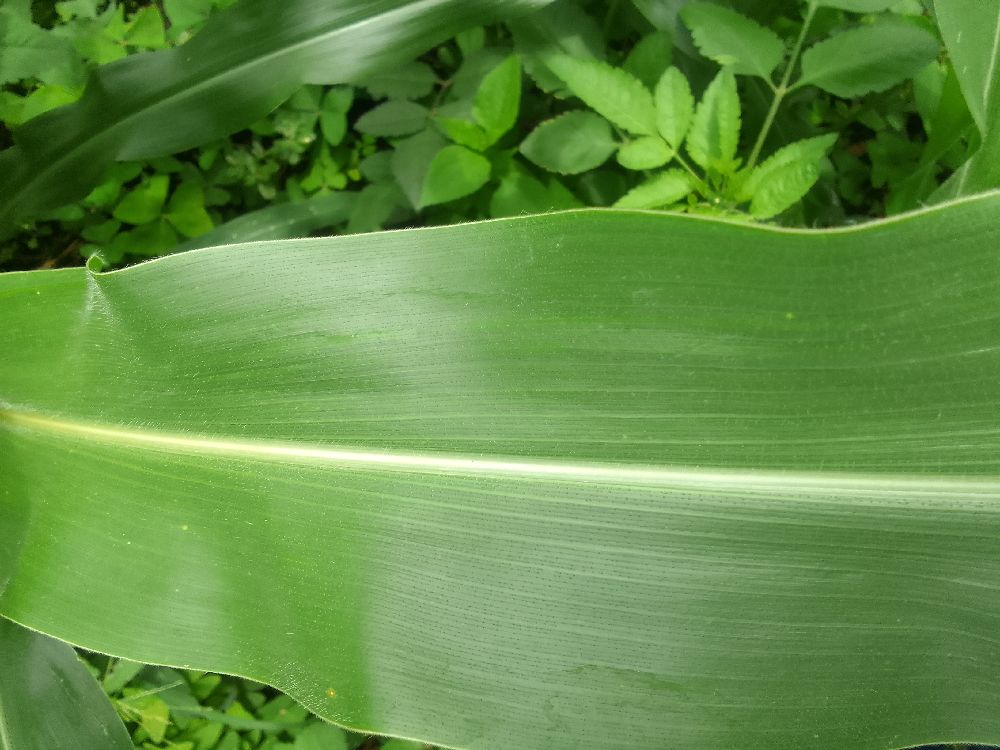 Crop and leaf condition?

maize, healthy
